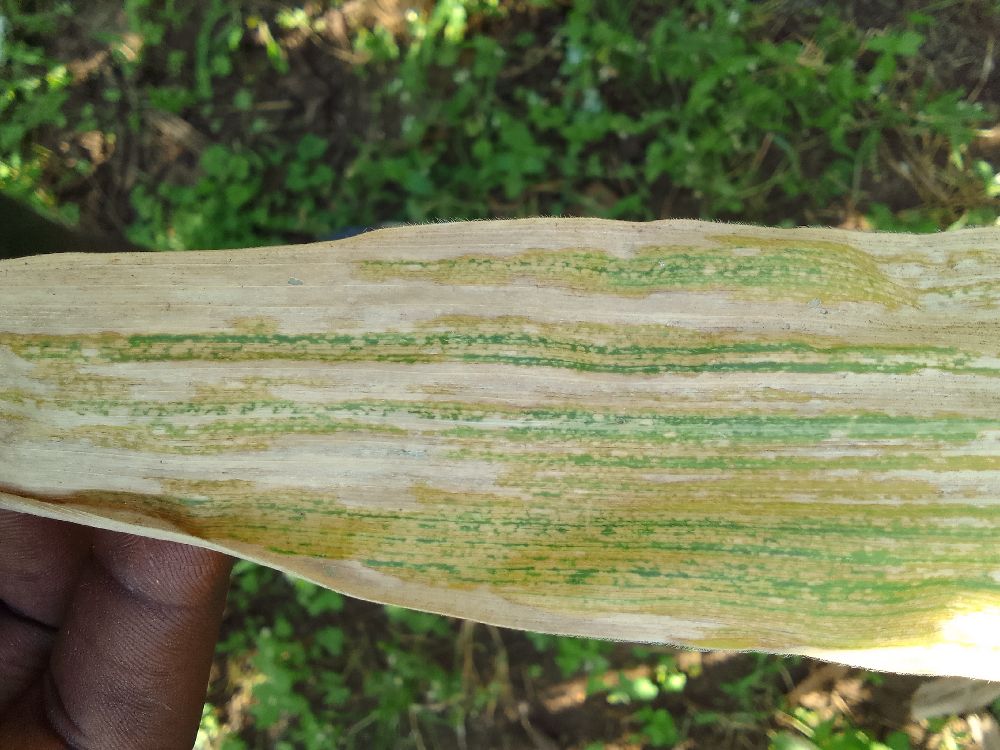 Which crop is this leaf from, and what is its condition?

maize, maize lethal necrosis
